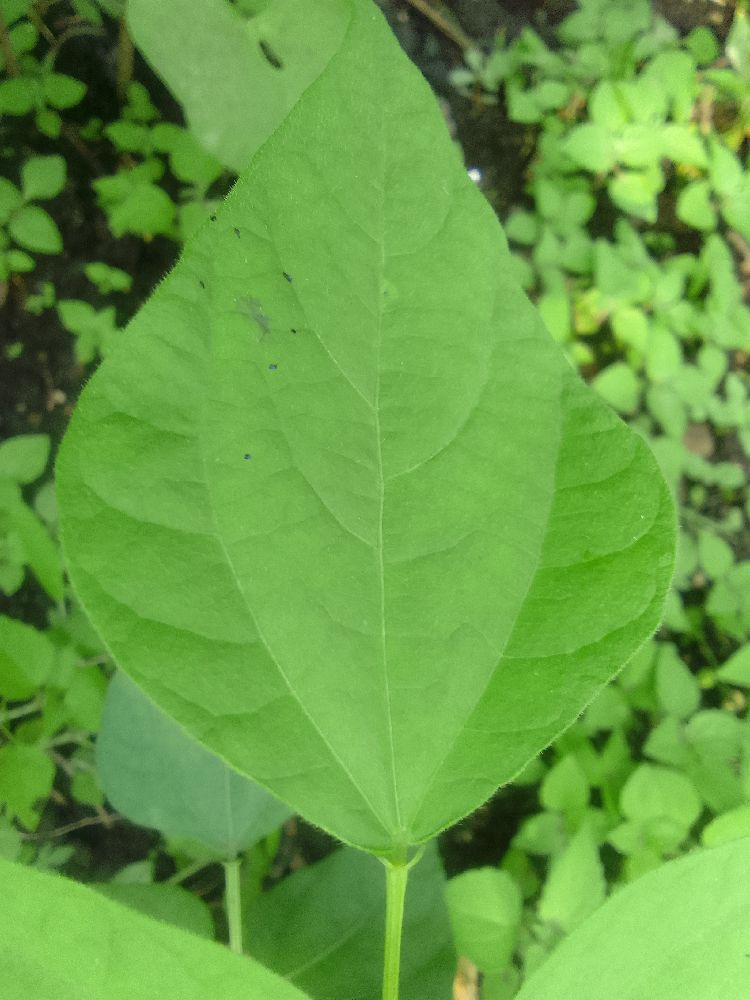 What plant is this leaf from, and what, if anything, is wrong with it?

common bean, healthy
